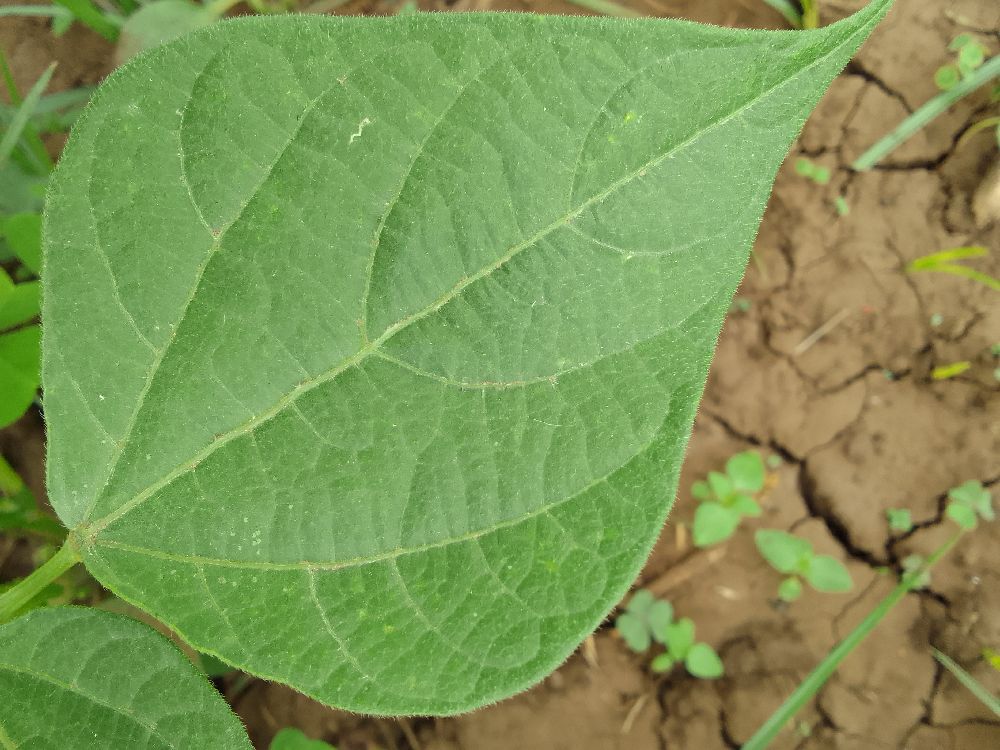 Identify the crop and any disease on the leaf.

common bean, healthy
